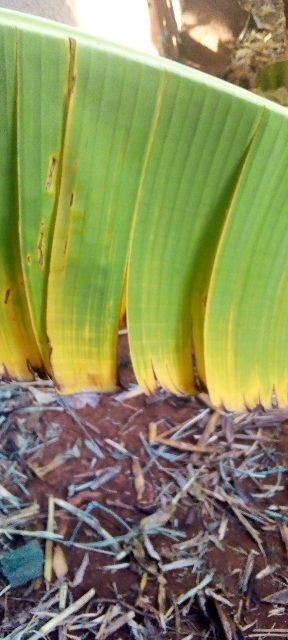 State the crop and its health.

banana, fusarium wilt race 1
